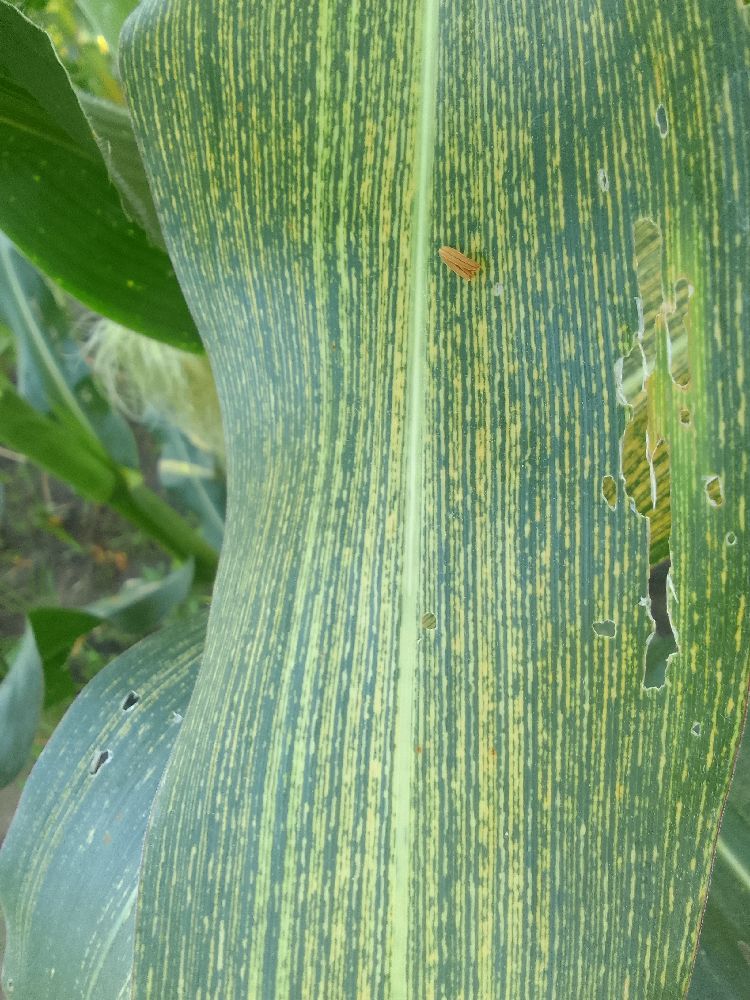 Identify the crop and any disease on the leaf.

maize, maize streak virus
